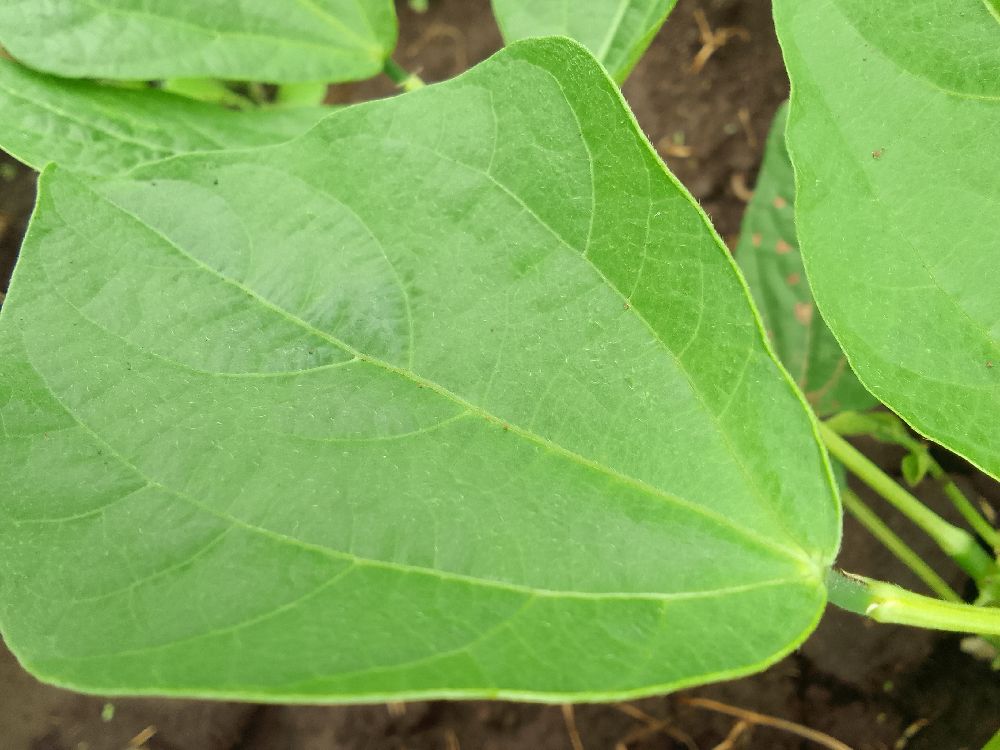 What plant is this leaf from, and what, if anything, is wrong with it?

common bean, healthy
